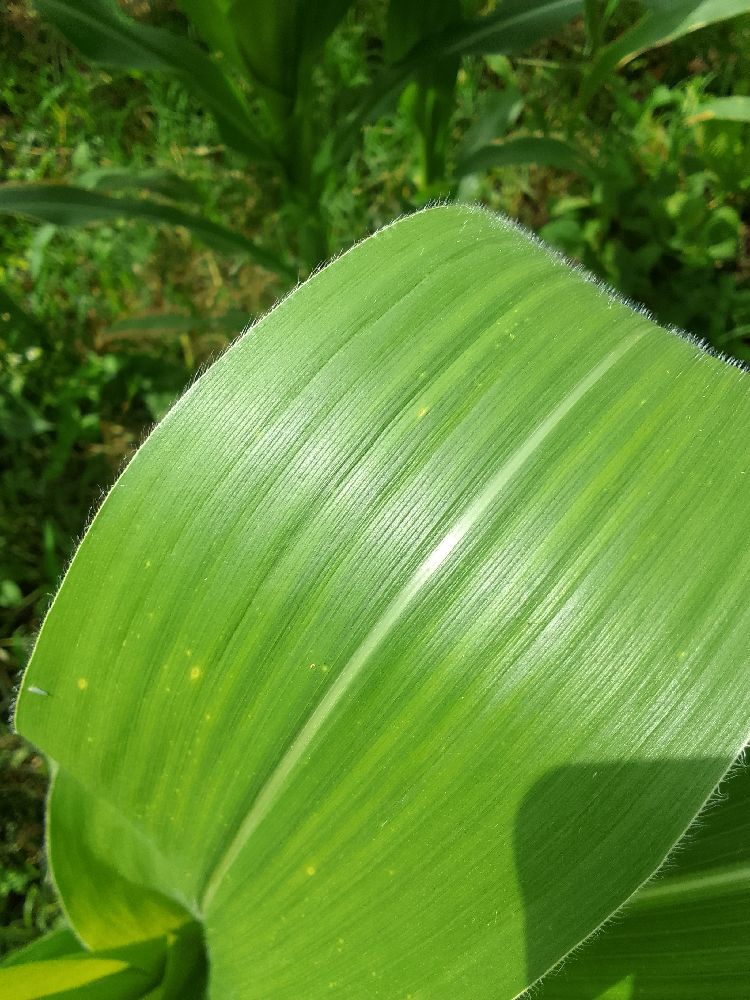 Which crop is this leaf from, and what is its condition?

maize, healthy
